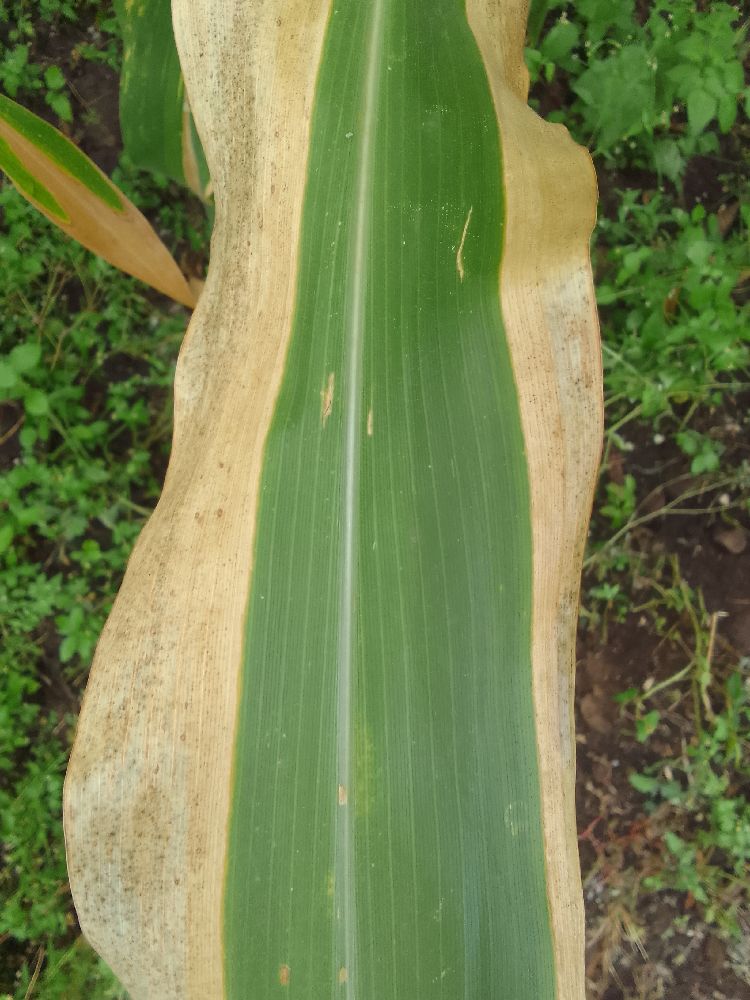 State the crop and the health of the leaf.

maize, maize lethal necrosis
